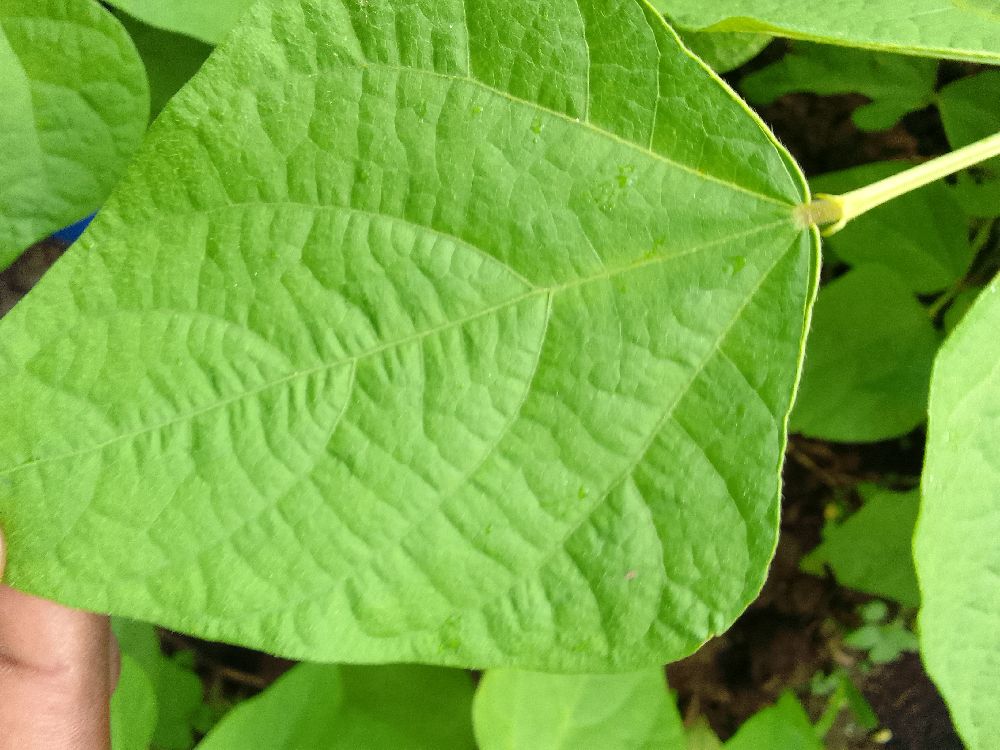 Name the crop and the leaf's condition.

common bean, healthy
